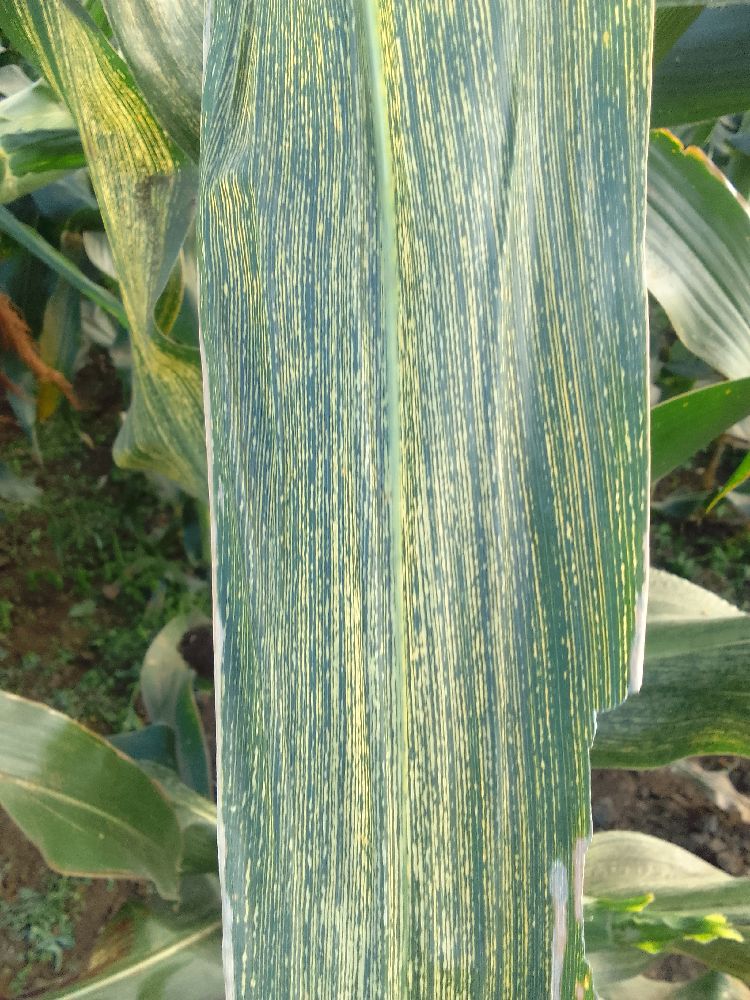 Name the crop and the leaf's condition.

maize, maize streak virus
